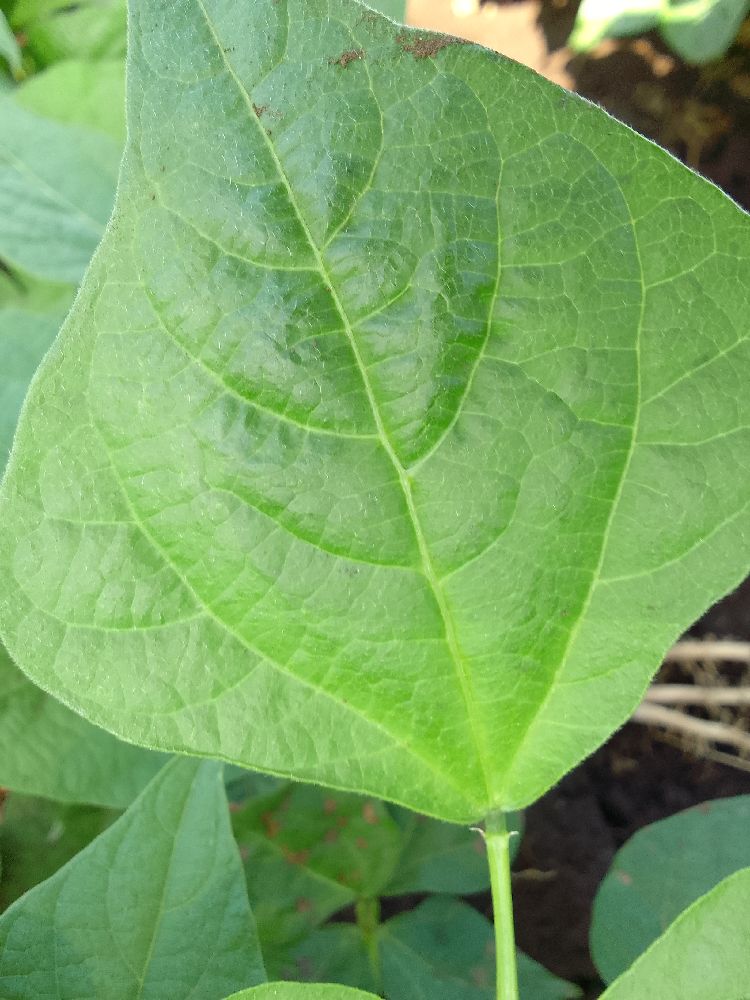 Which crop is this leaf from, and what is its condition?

common bean, healthy
